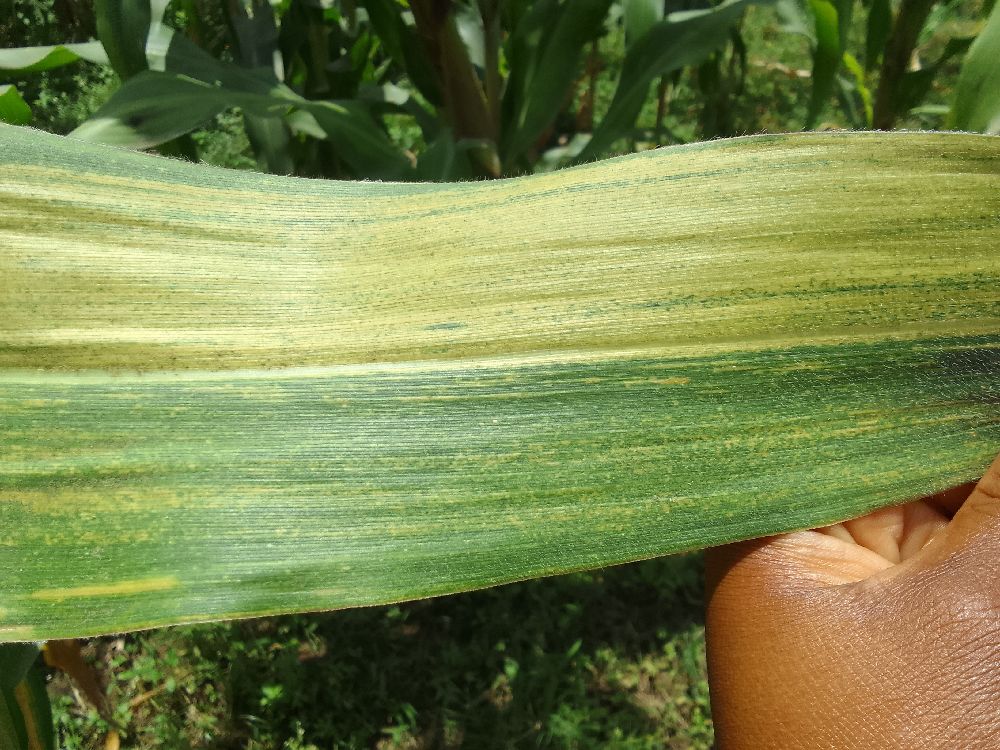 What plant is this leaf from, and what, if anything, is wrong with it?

maize, maize lethal necrosis
